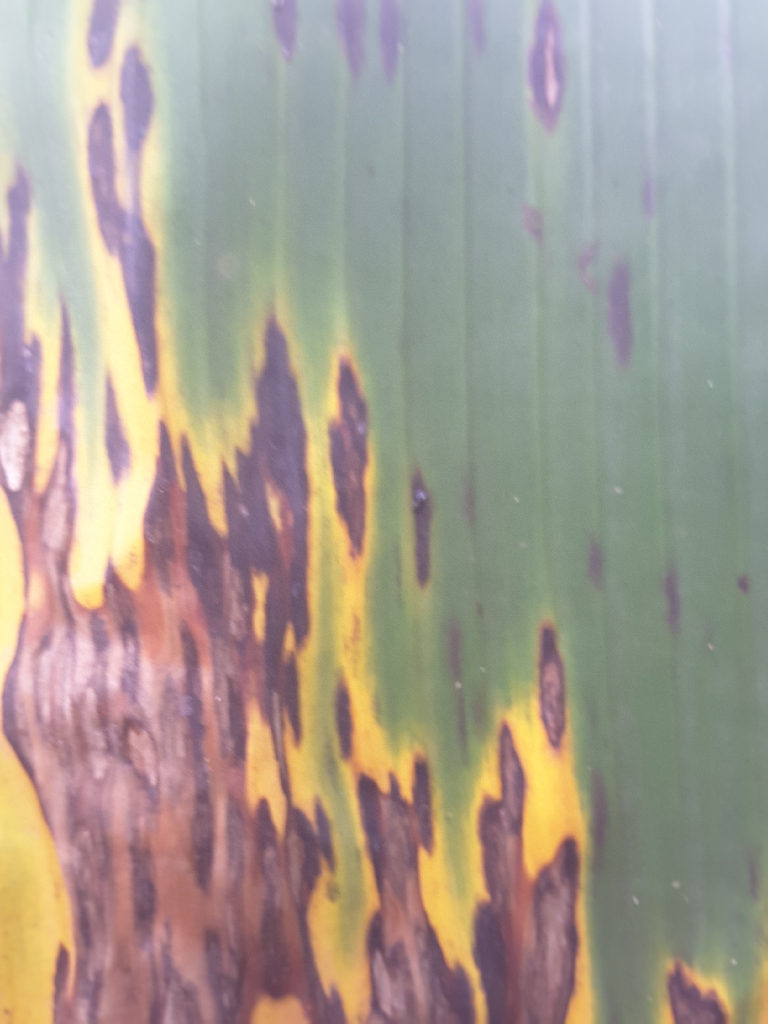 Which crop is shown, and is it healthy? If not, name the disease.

banana, black sigatoka
